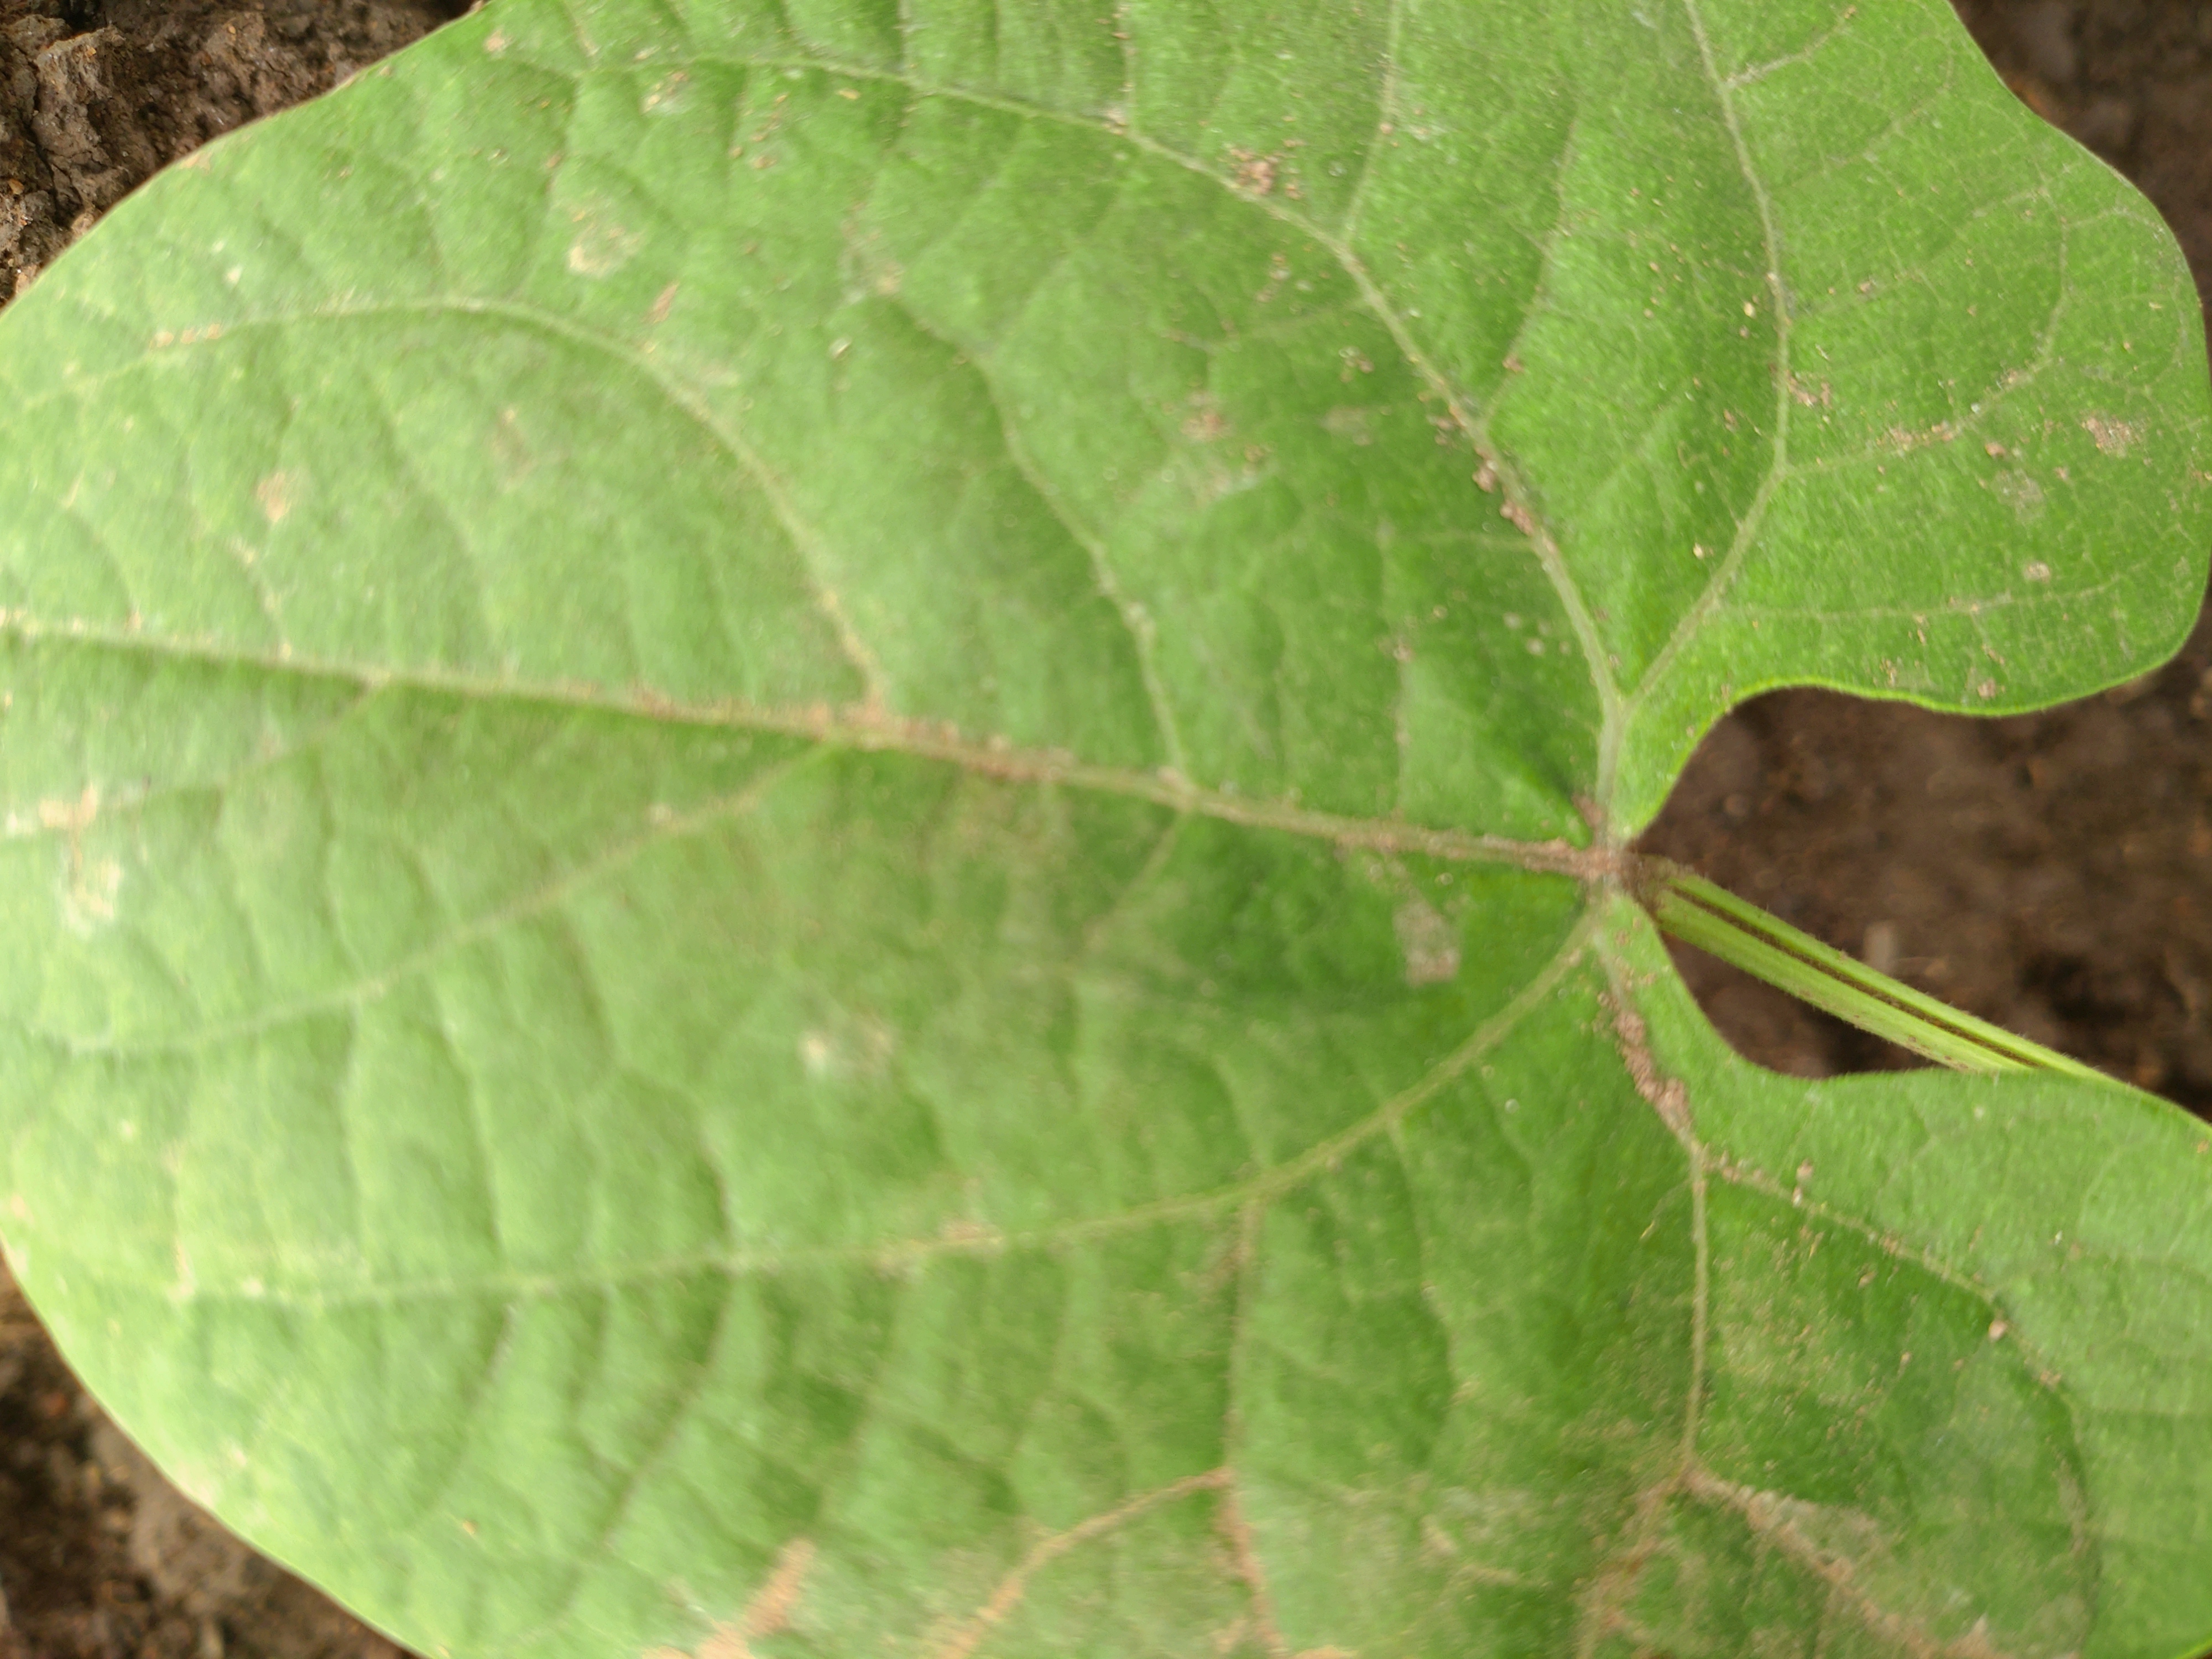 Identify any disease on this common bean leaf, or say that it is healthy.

healthy
